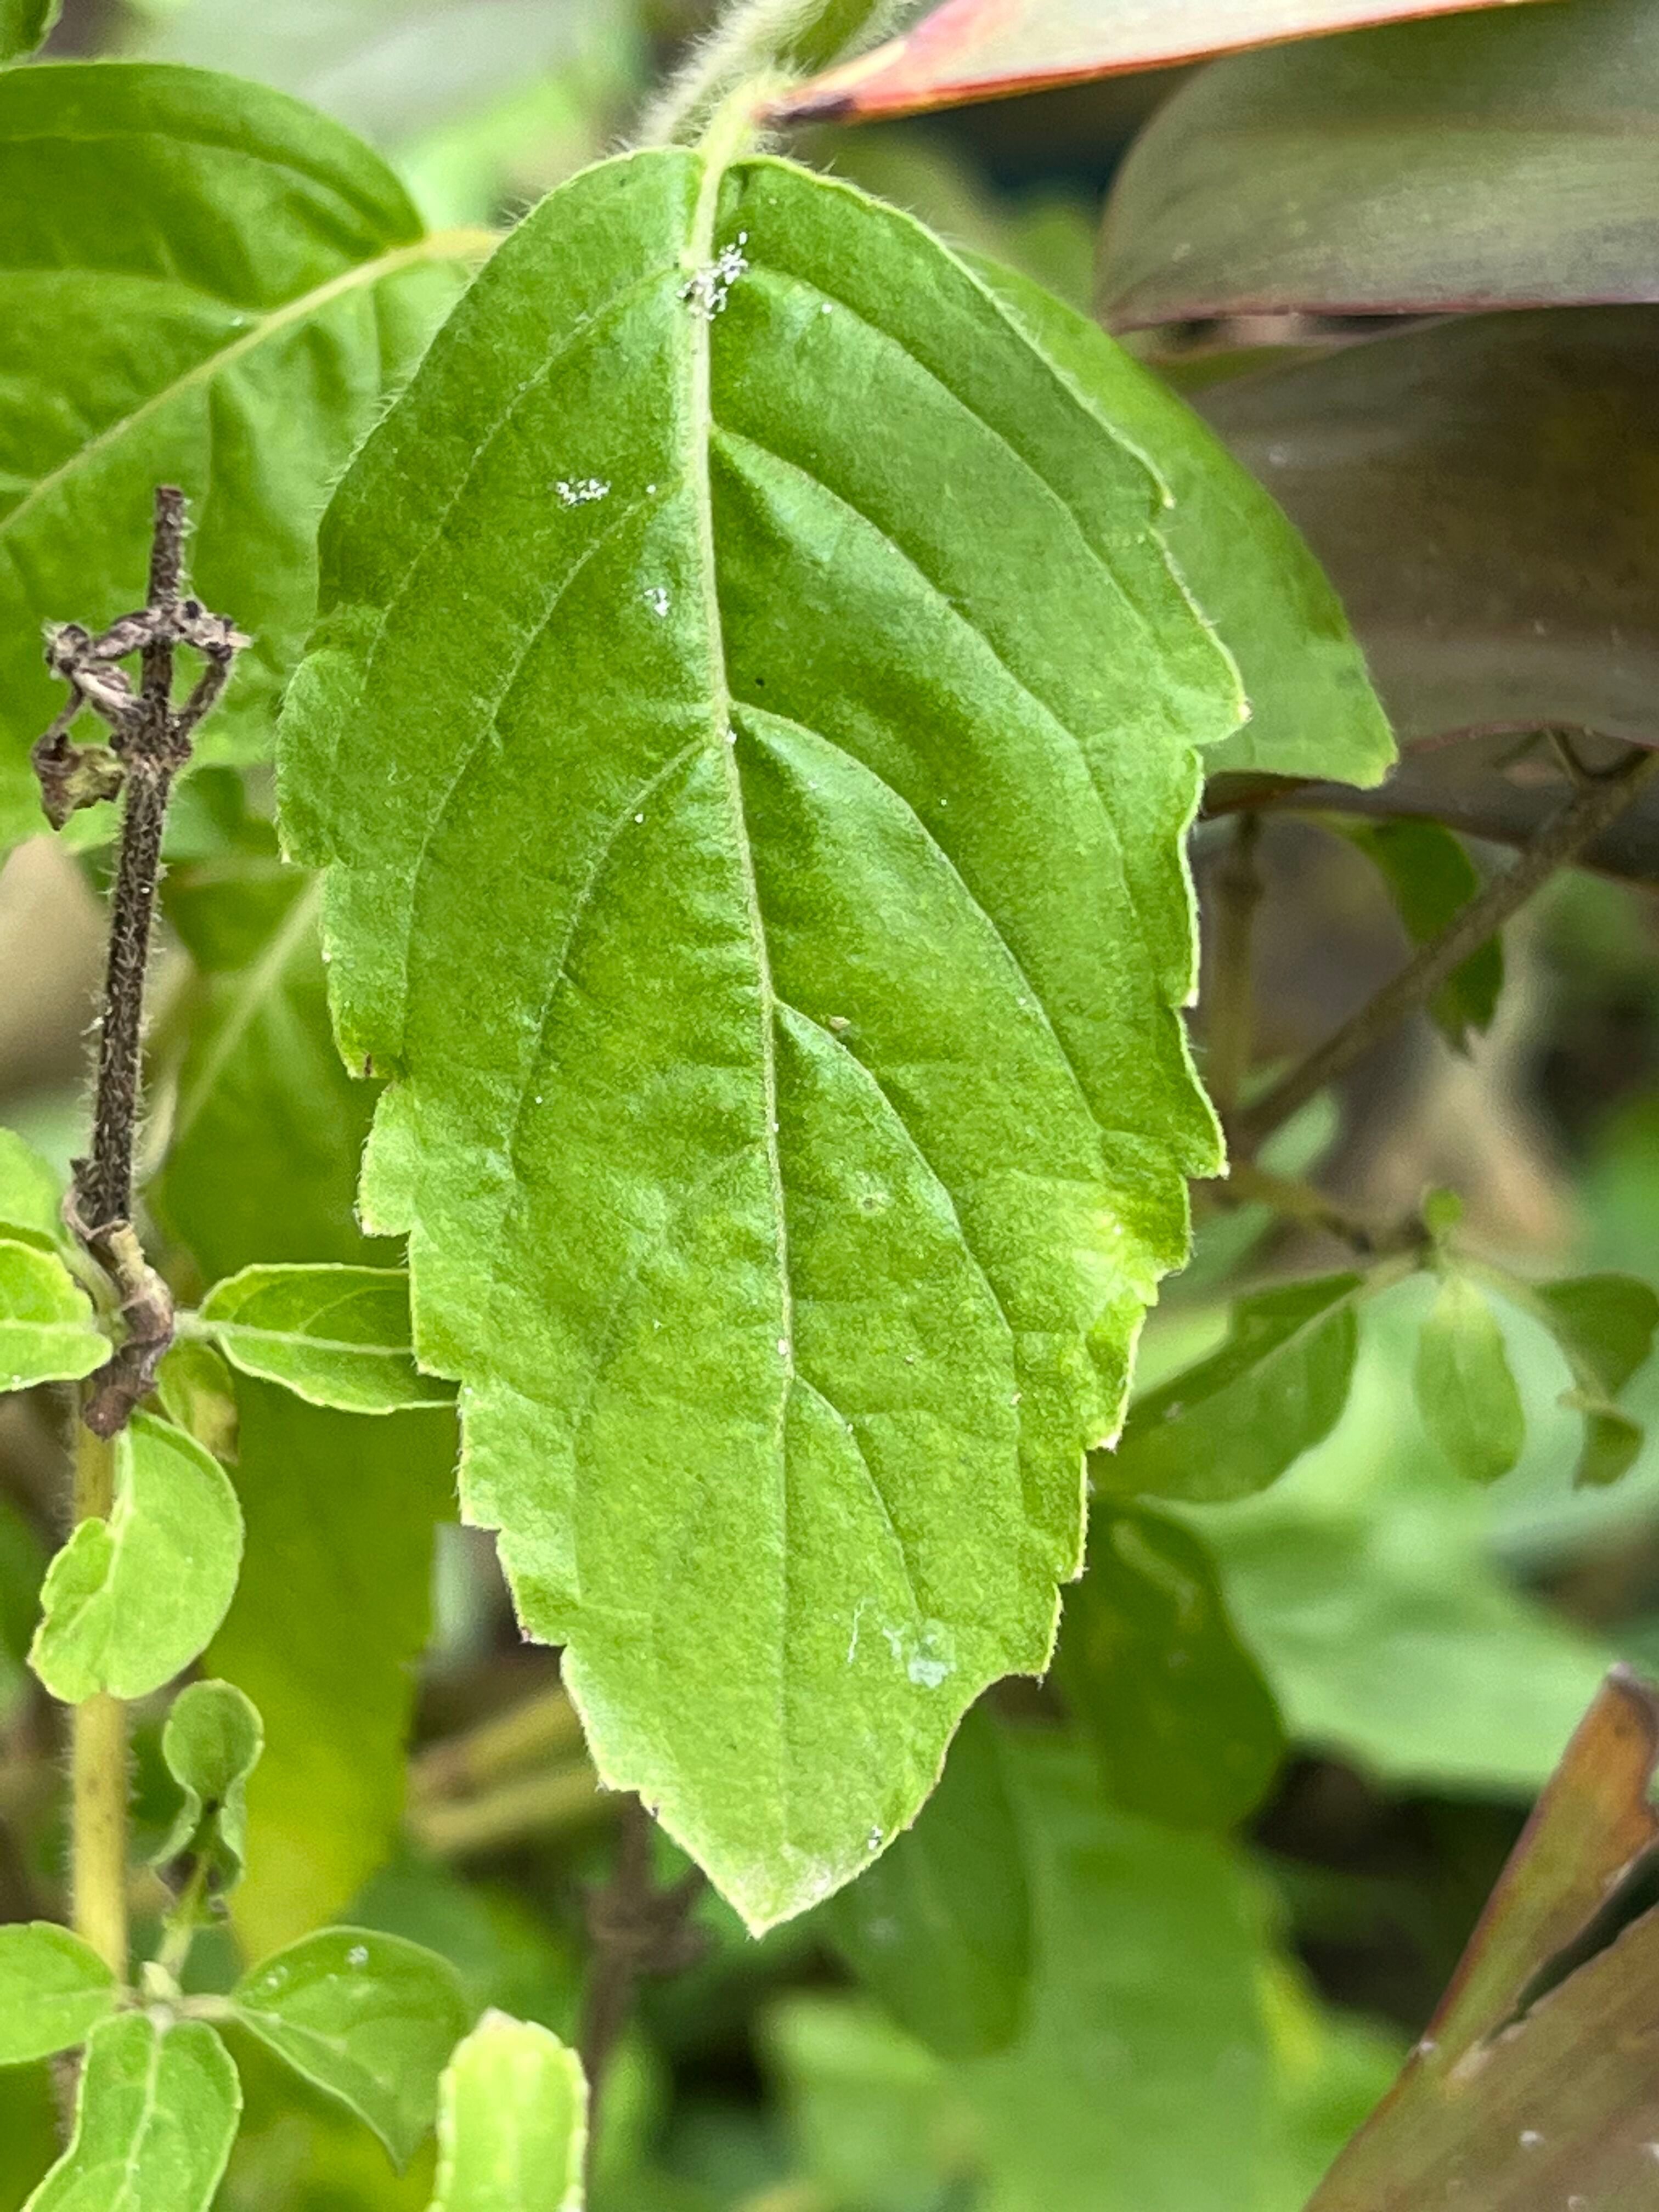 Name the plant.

tulshi
